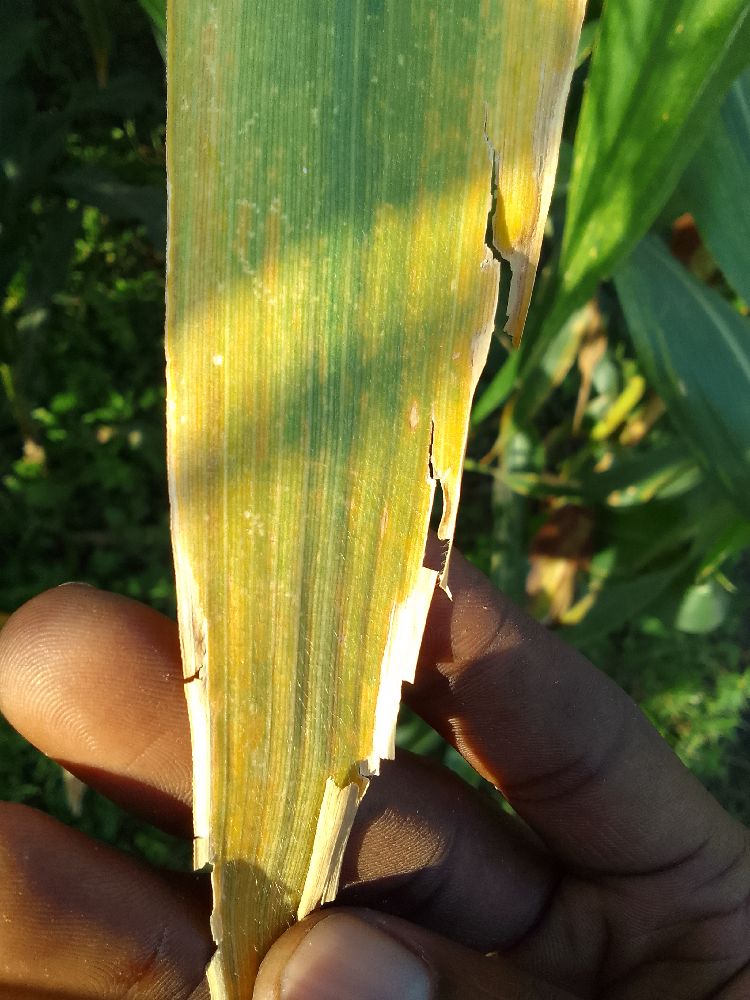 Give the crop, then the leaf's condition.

maize, maize lethal necrosis
